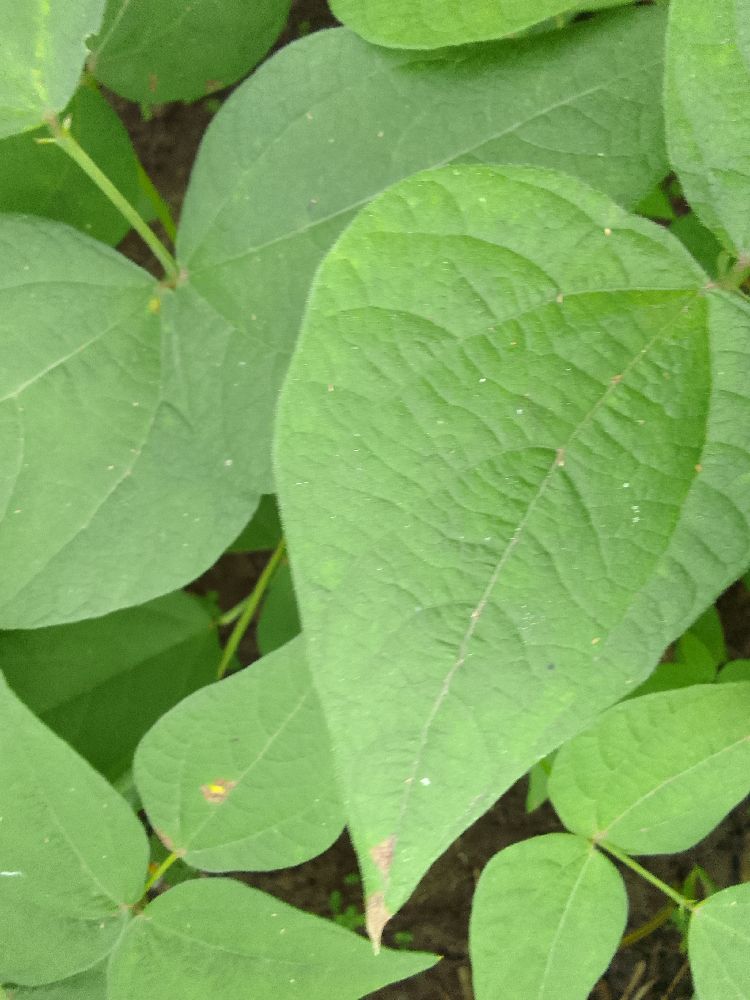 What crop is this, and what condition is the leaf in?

common bean, healthy
